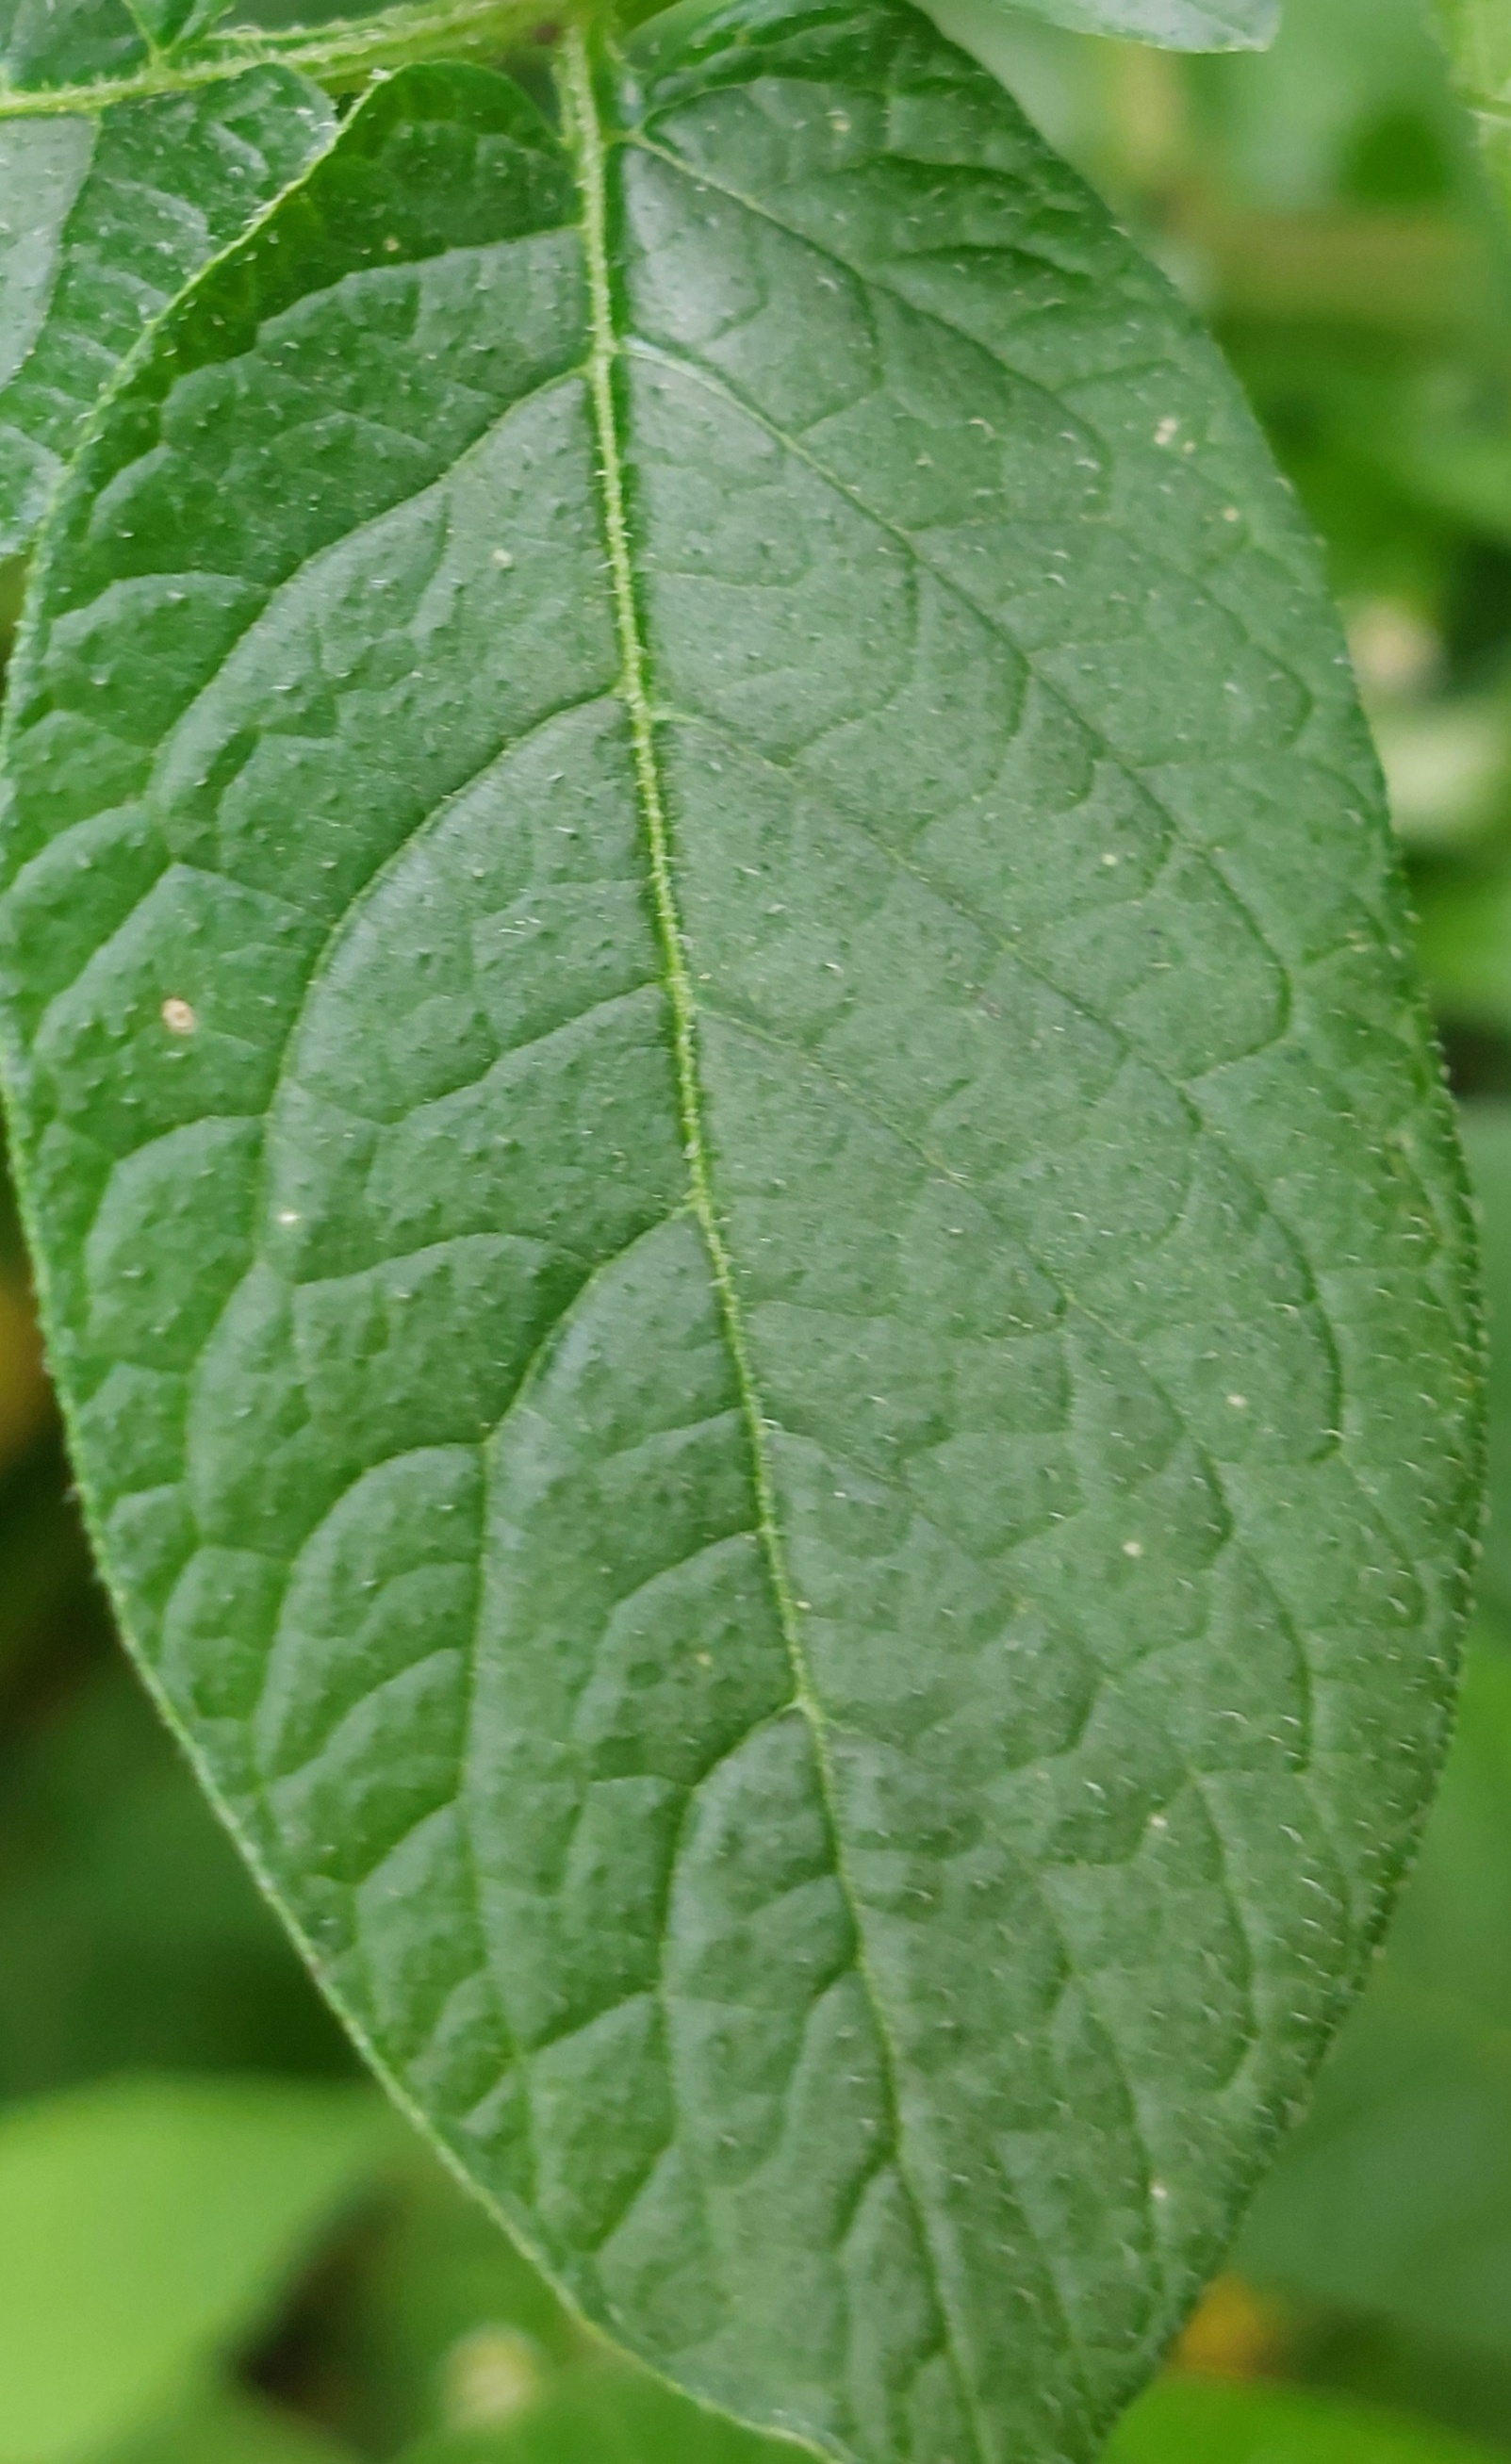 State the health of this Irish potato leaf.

healthy
